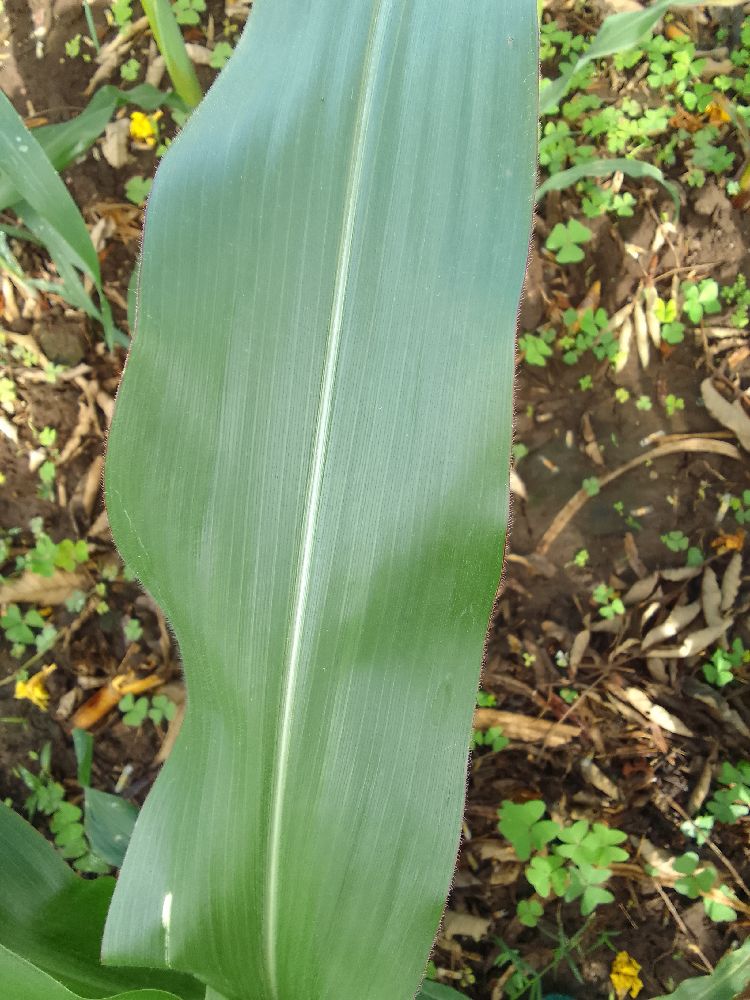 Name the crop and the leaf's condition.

maize, healthy
